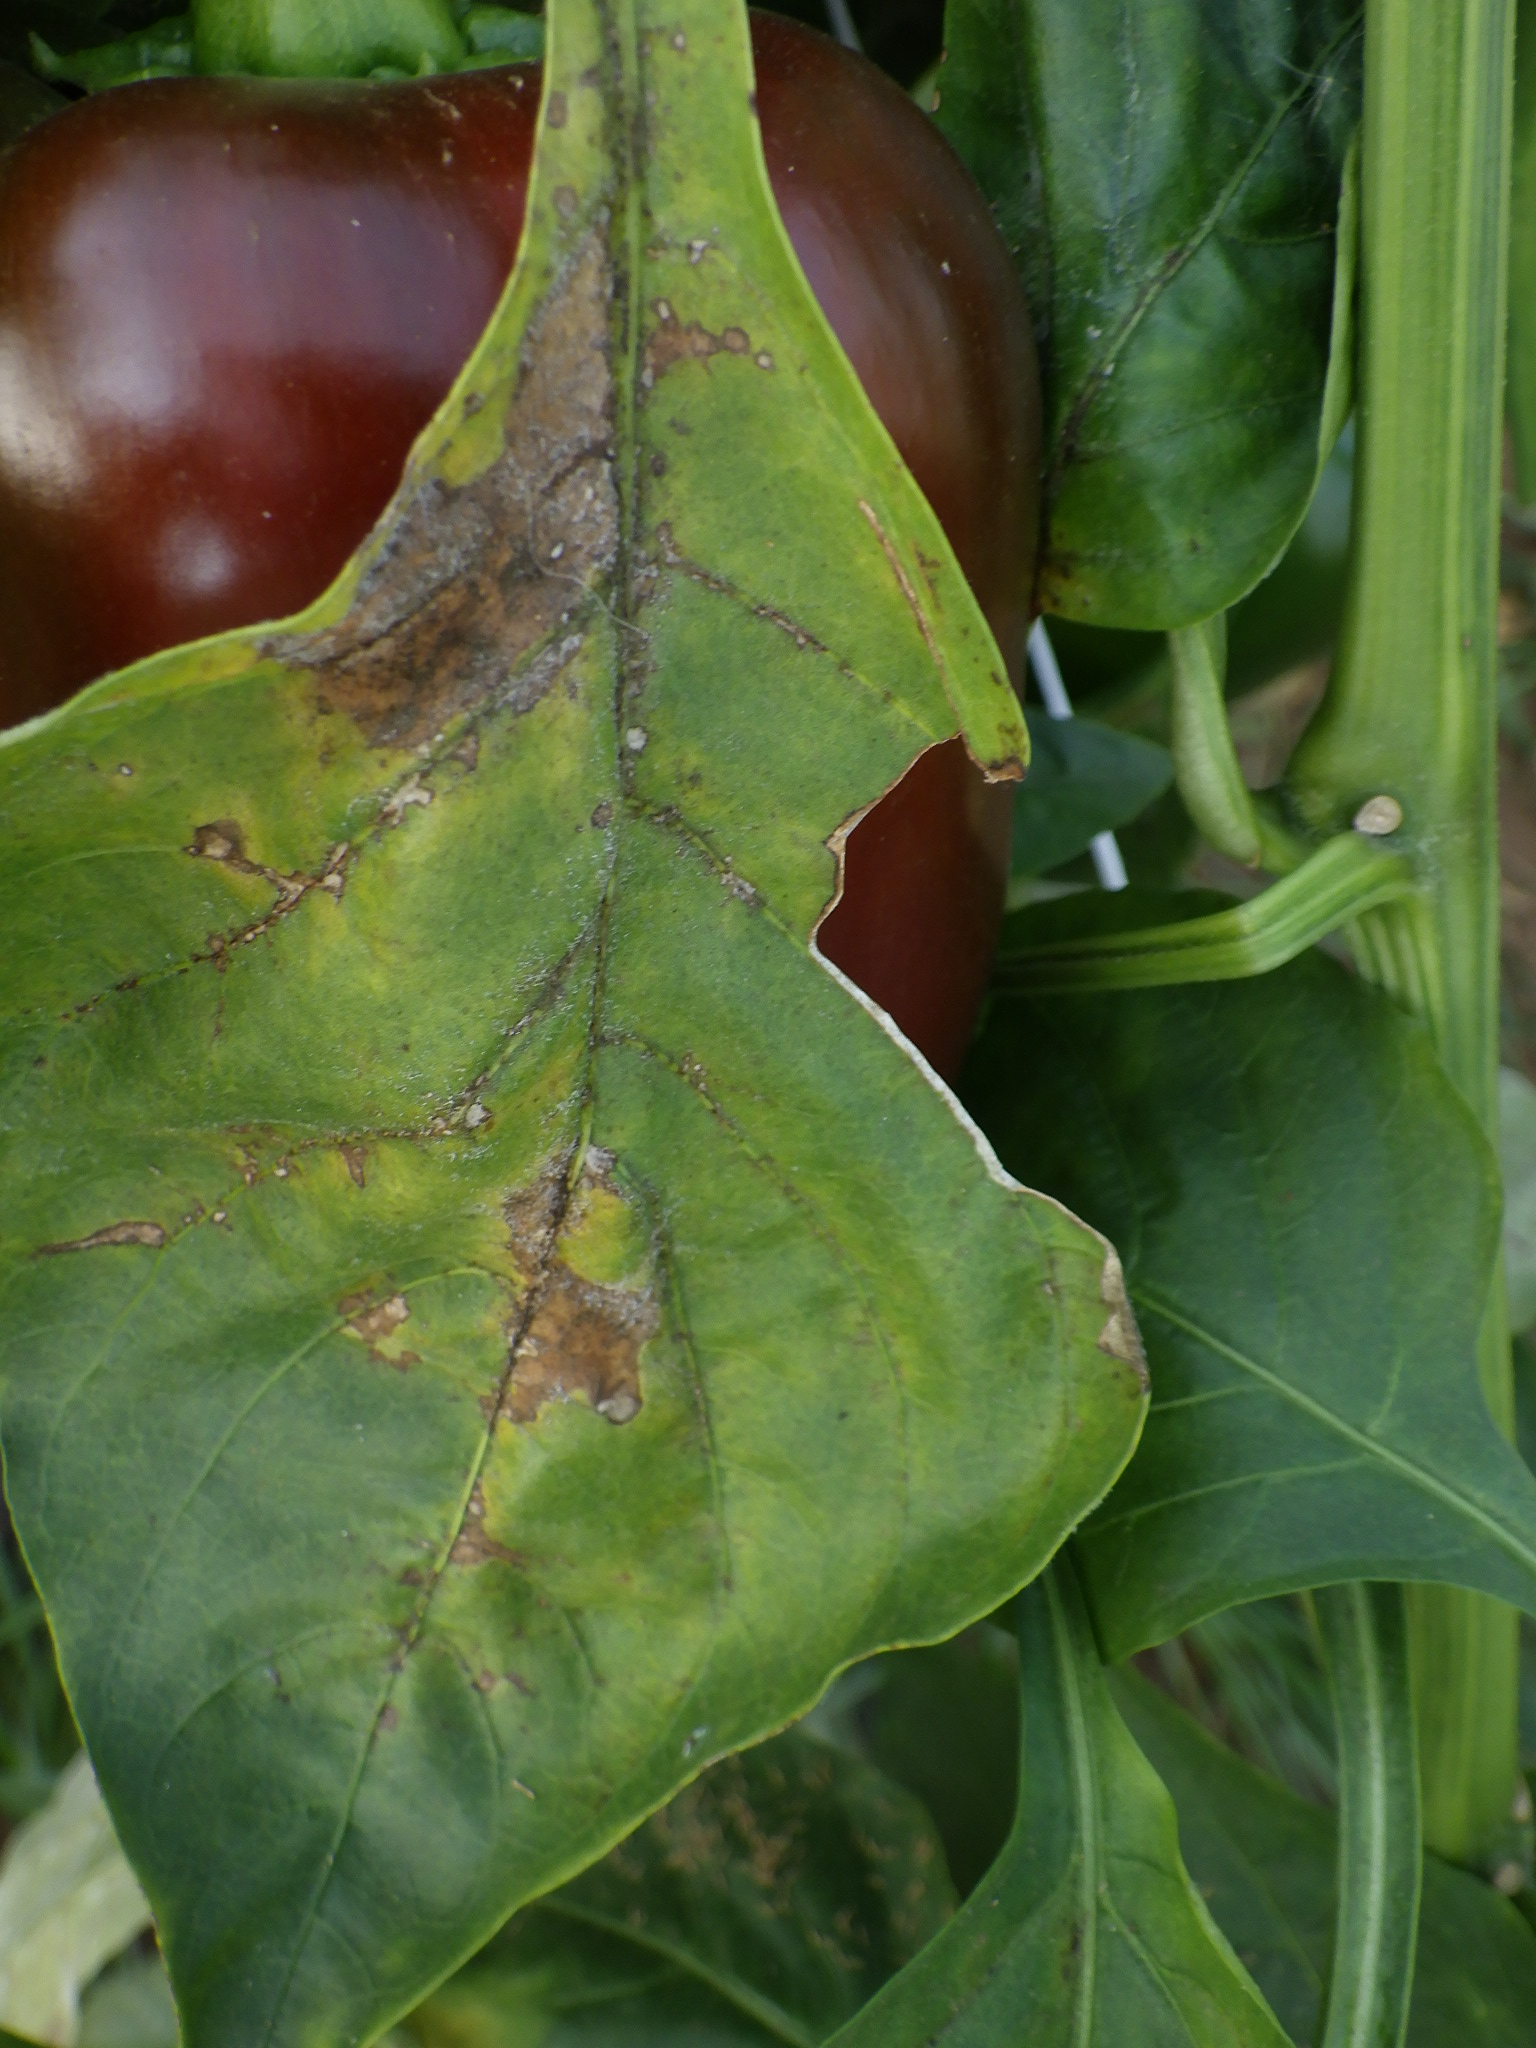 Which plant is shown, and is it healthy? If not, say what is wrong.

bell pepper, downy mildew, powdery mildew
